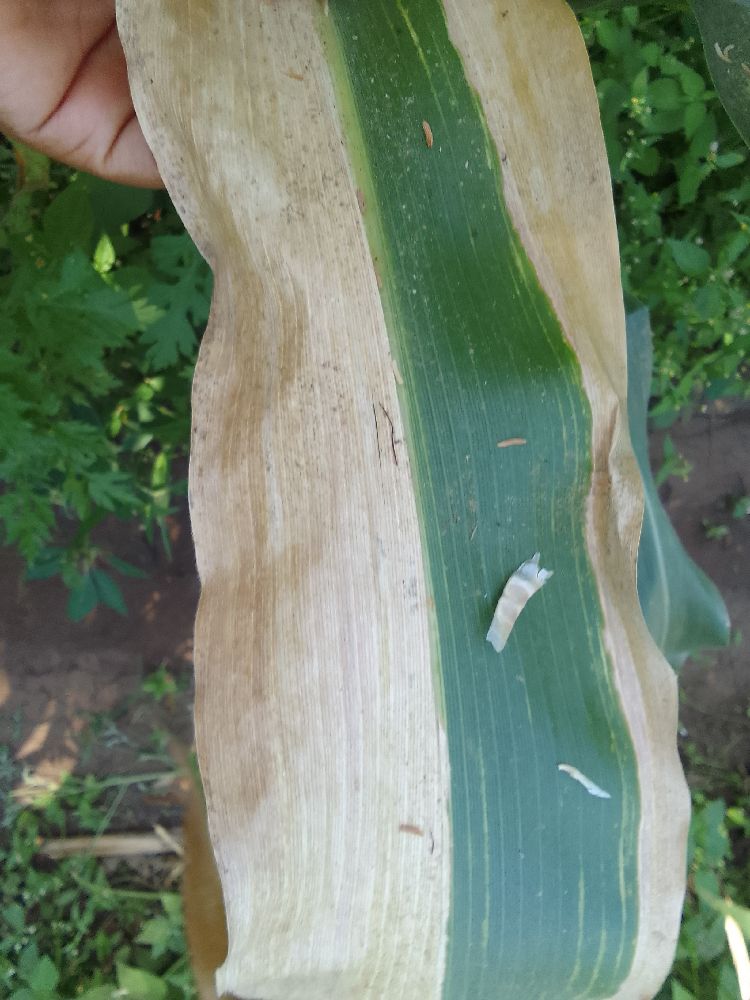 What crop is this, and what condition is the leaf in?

maize, maize lethal necrosis
